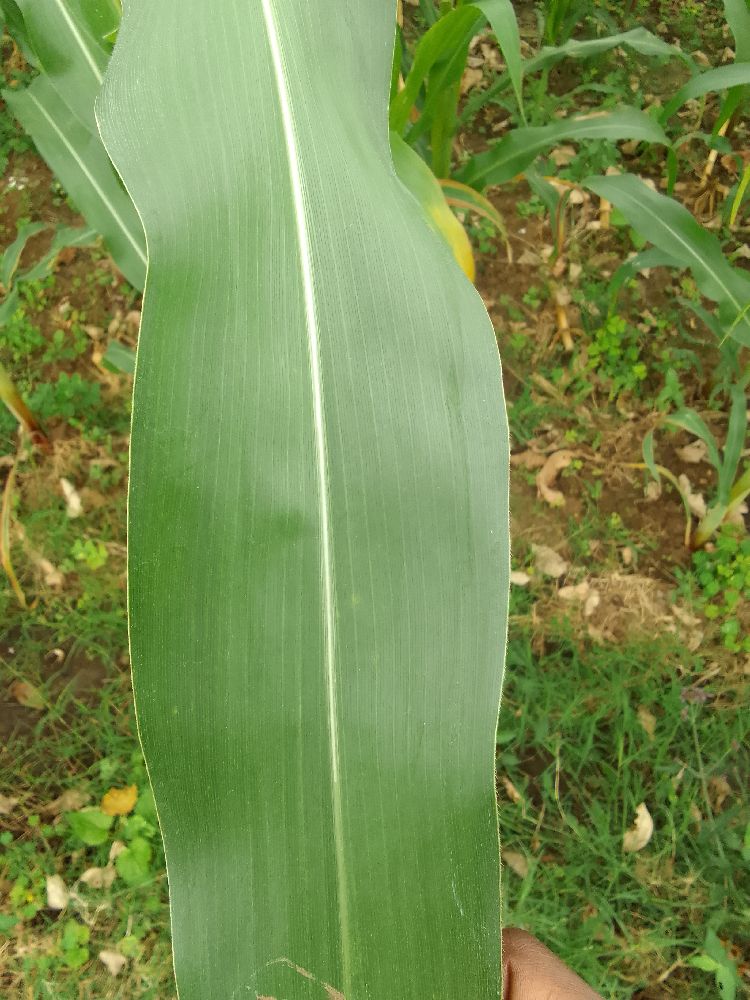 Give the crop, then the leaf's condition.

maize, healthy
